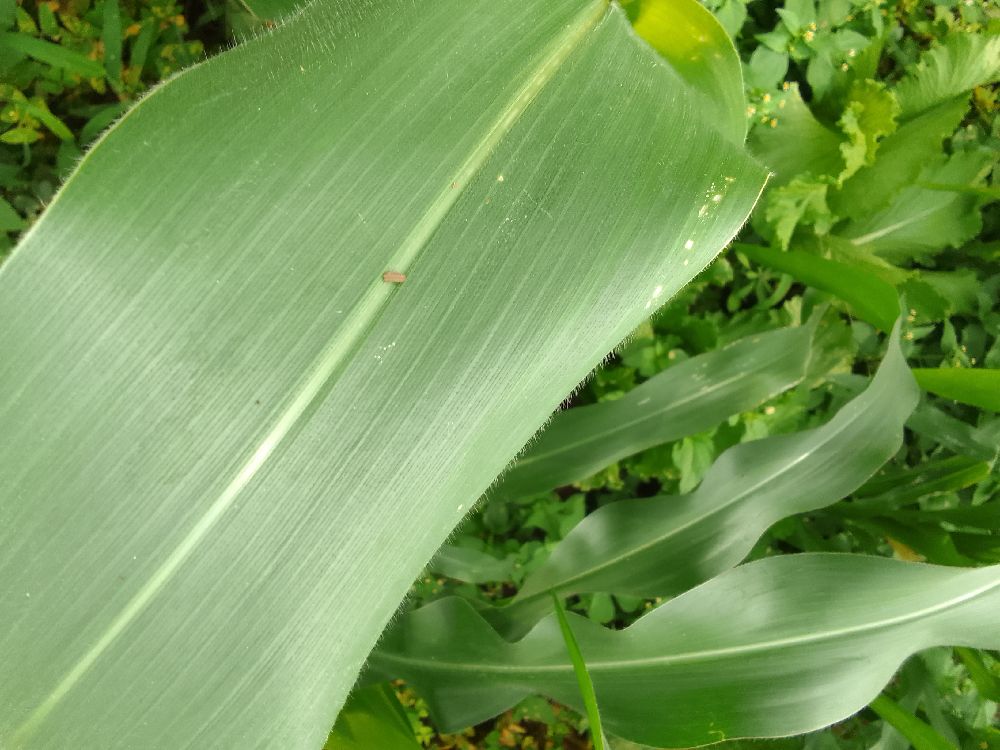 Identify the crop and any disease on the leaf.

maize, healthy
